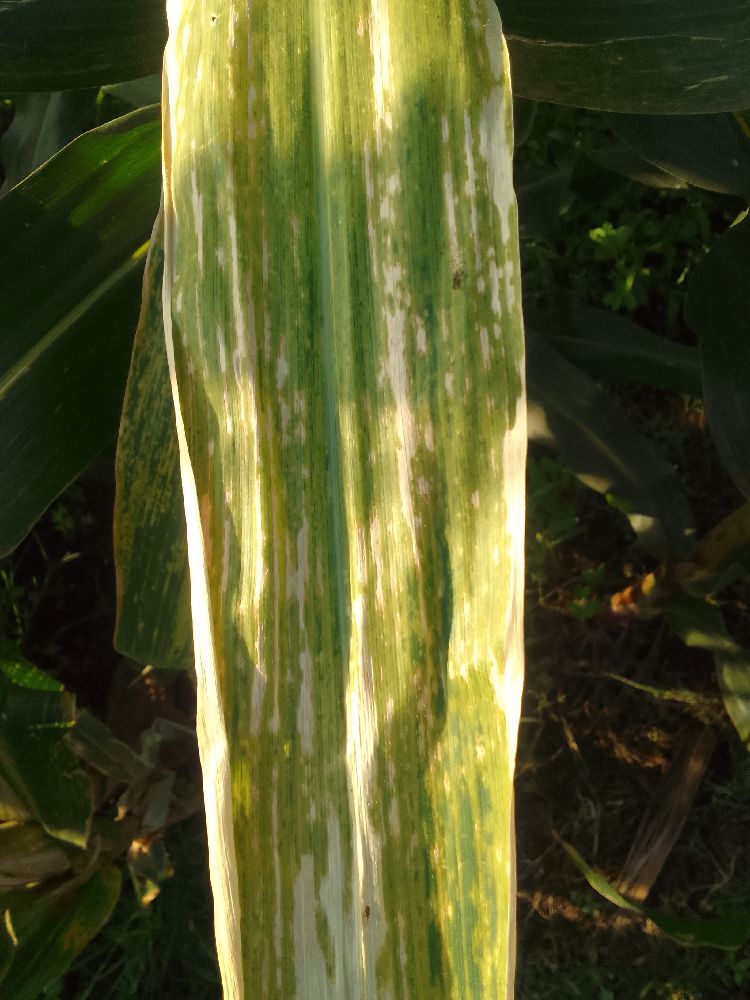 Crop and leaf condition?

maize, maize lethal necrosis
